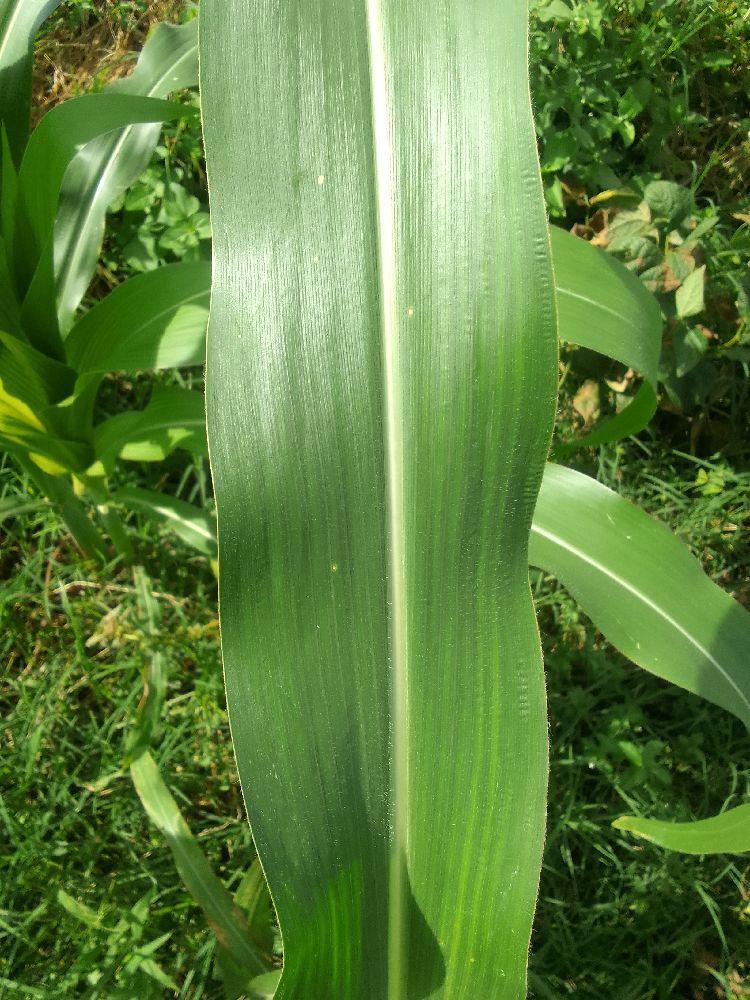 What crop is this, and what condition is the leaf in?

maize, healthy
